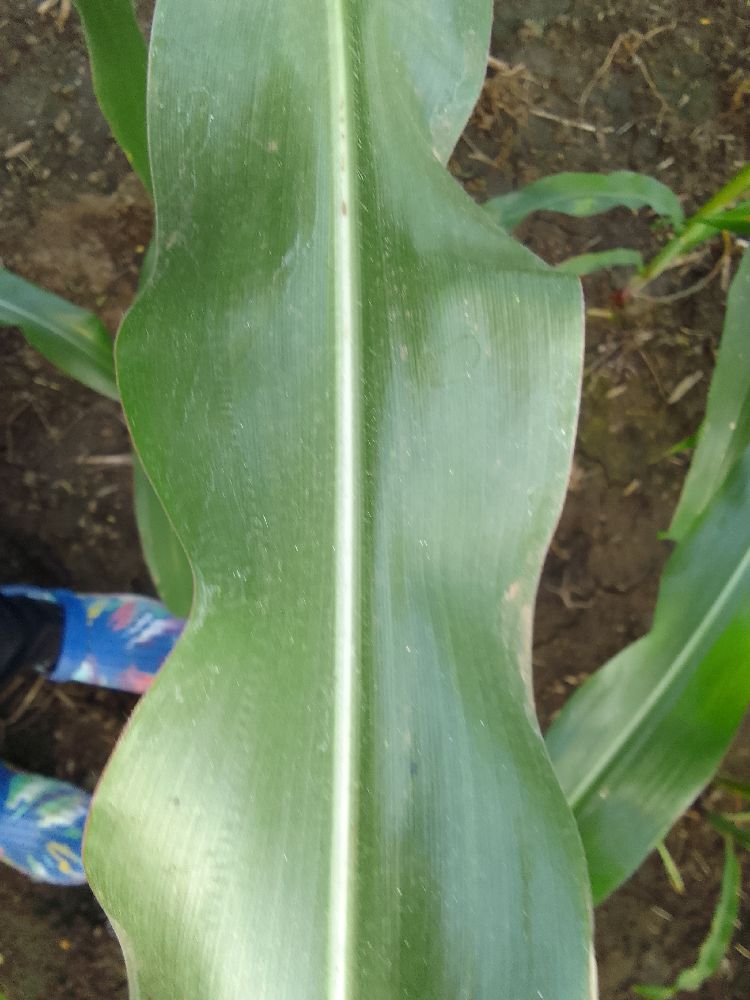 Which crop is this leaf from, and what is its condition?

maize, healthy
